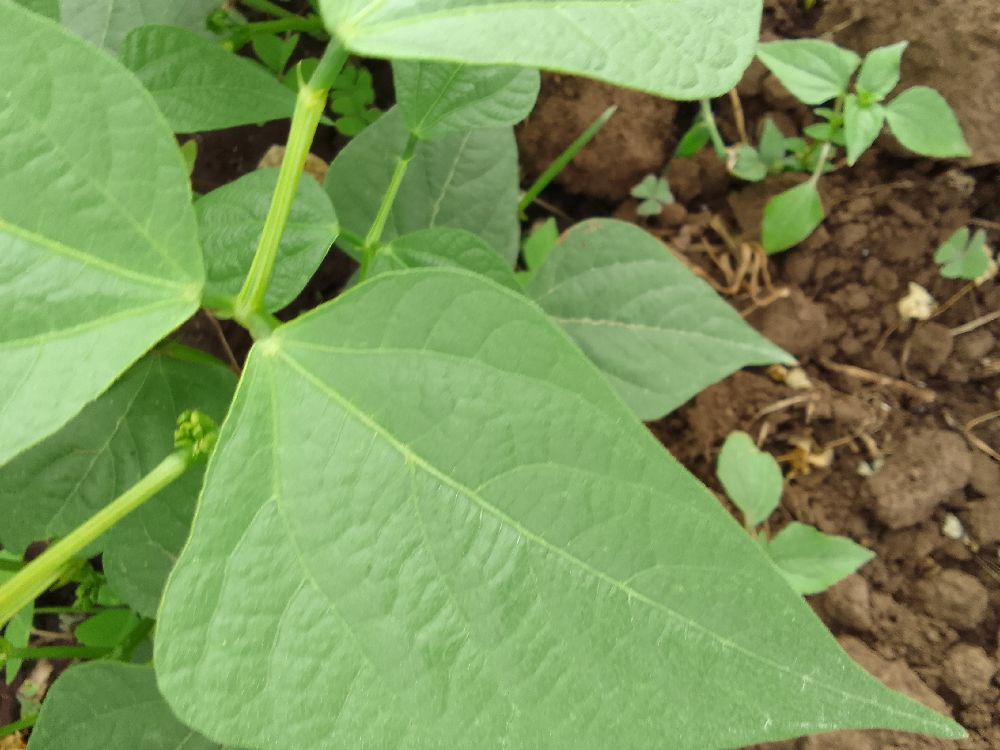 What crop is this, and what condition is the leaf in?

common bean, healthy
